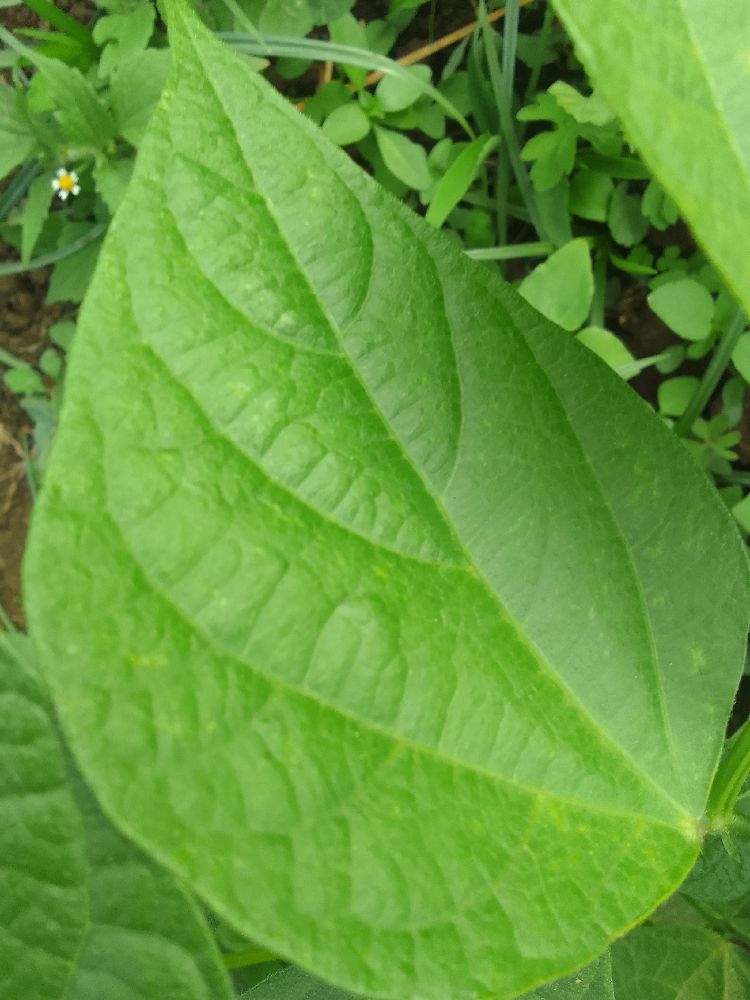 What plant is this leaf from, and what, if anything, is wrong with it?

common bean, healthy
